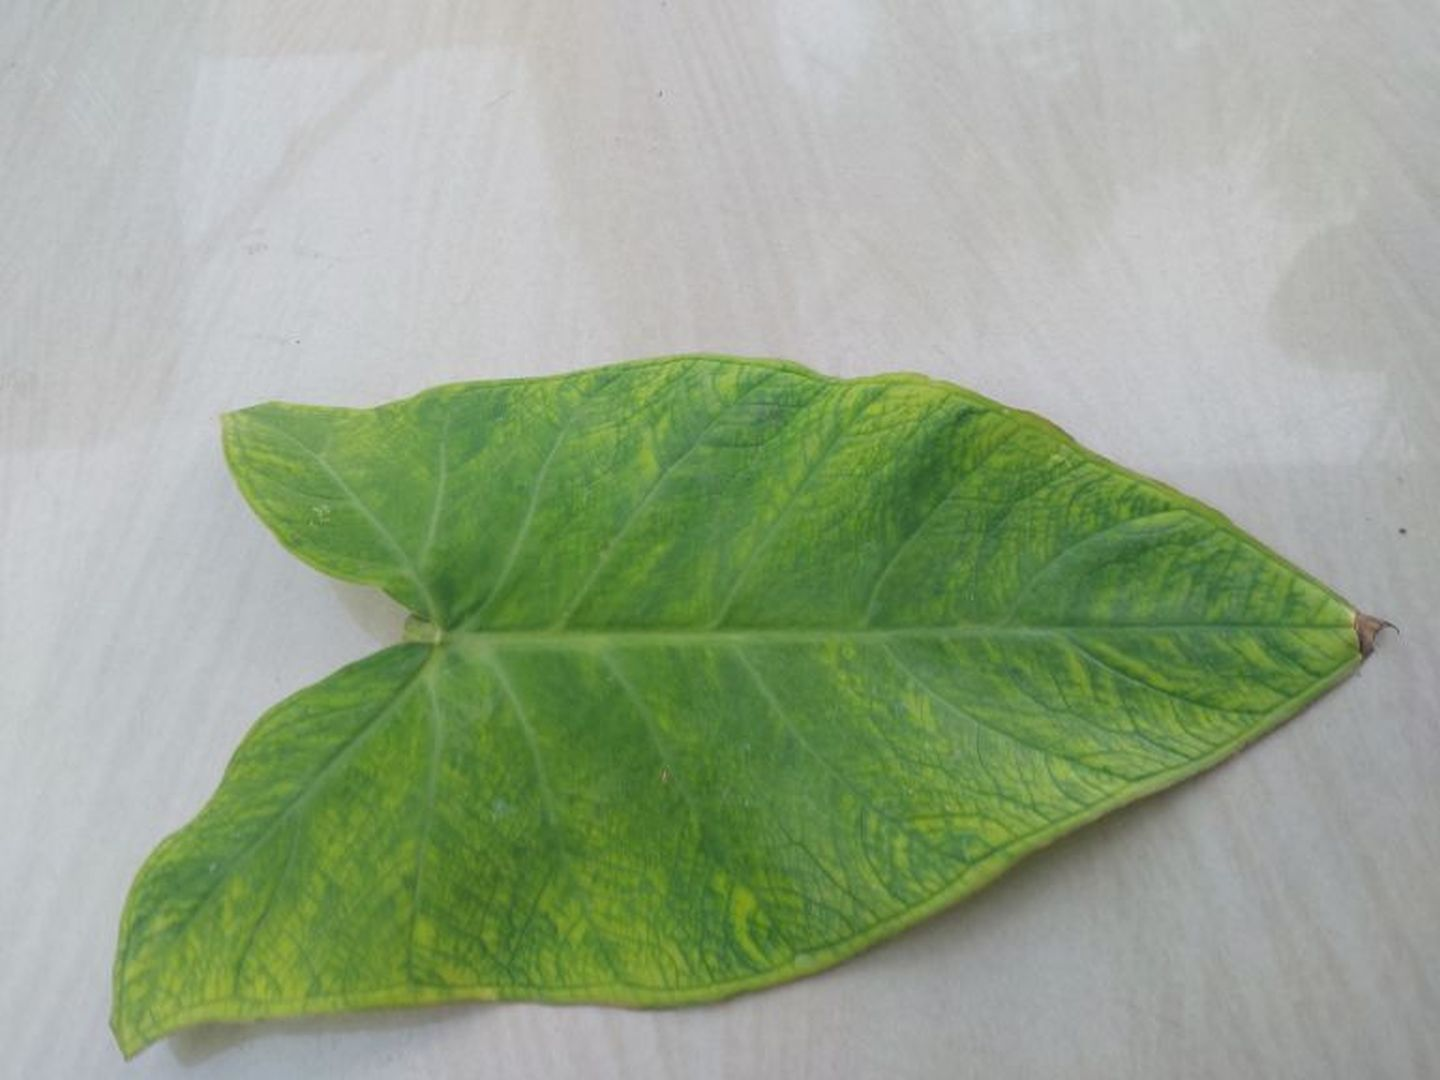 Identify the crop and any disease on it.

taro, mosaic
